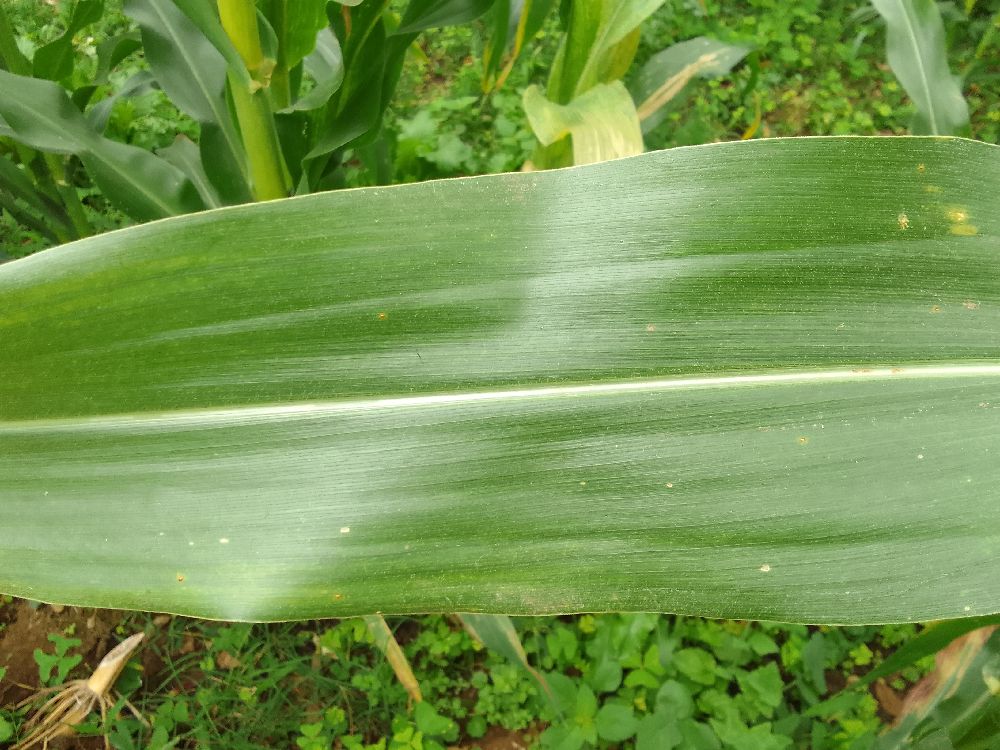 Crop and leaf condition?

maize, healthy
